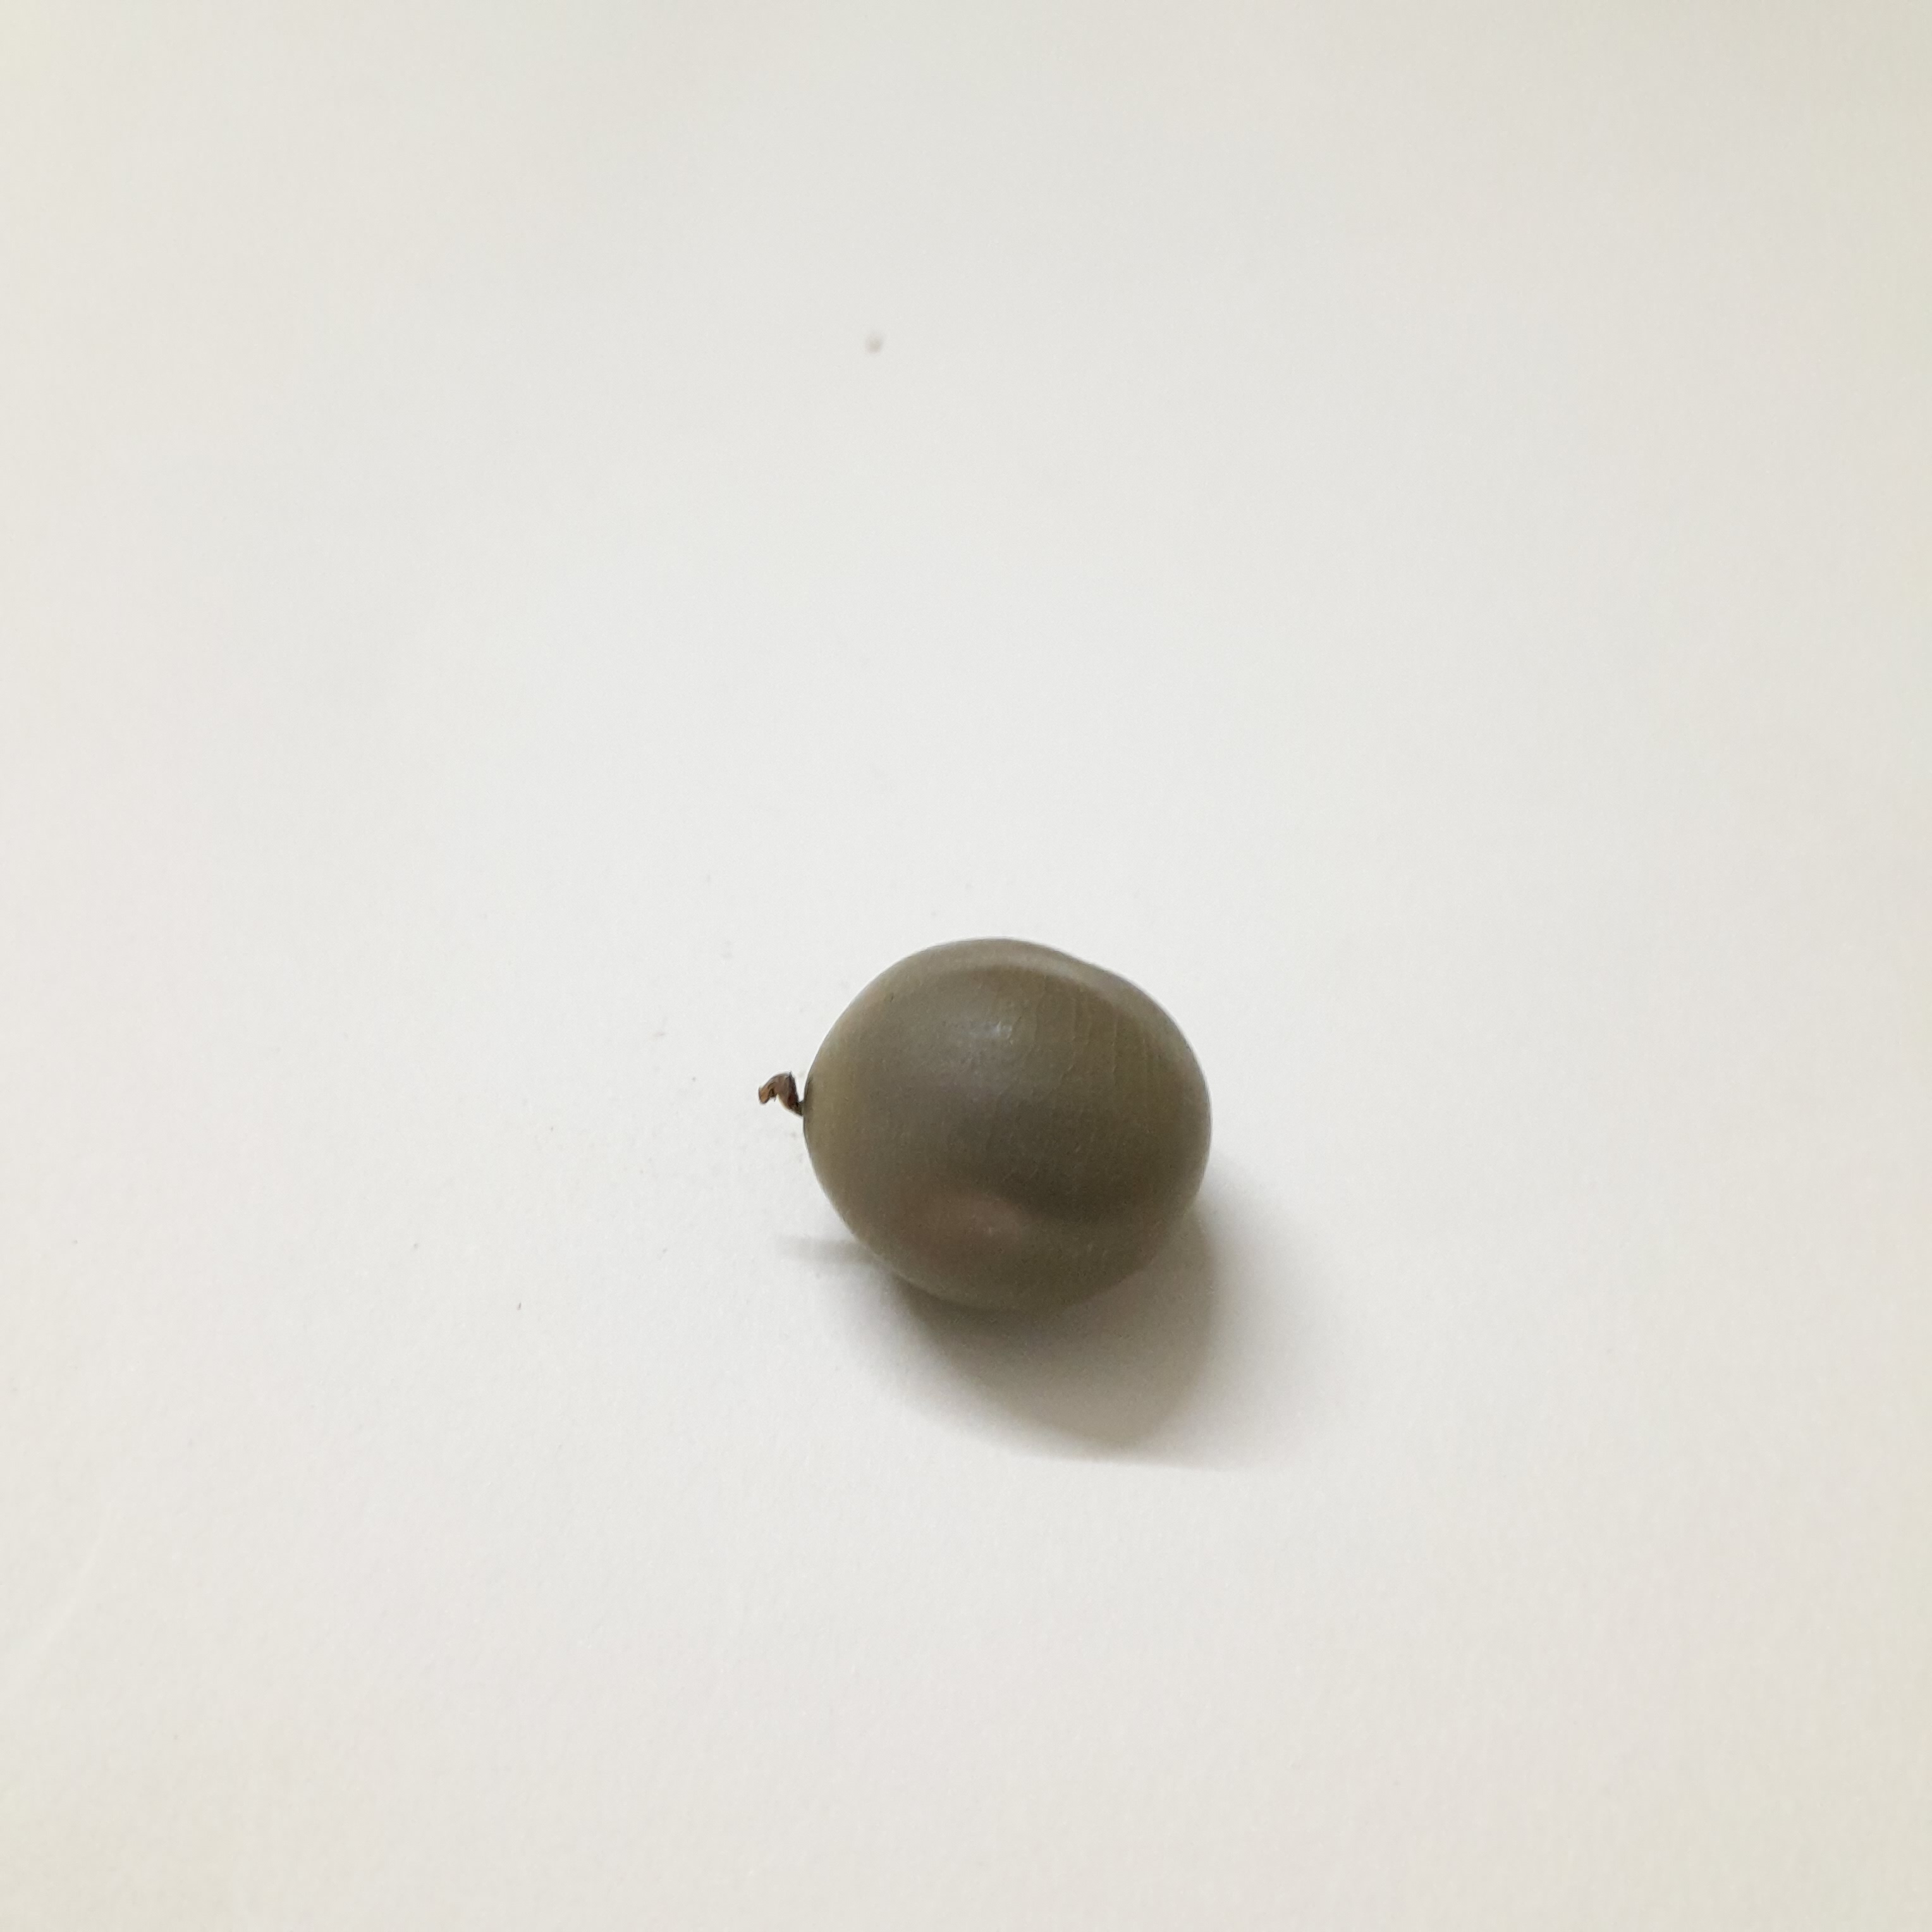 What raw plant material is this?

sagargota
